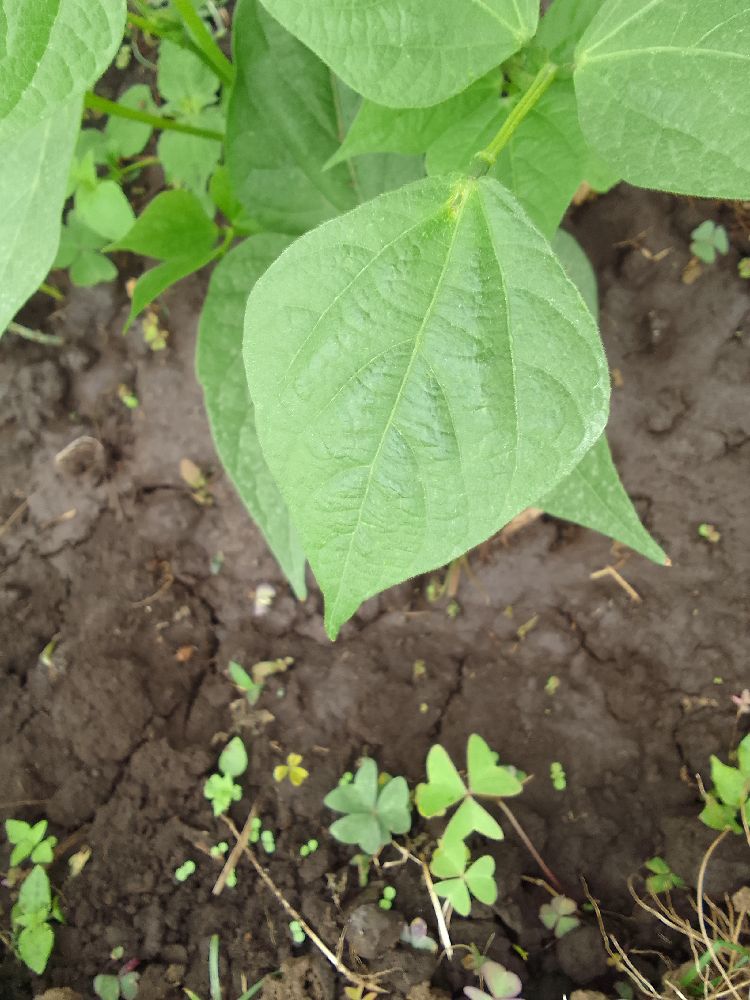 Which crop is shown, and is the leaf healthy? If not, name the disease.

common bean, healthy
